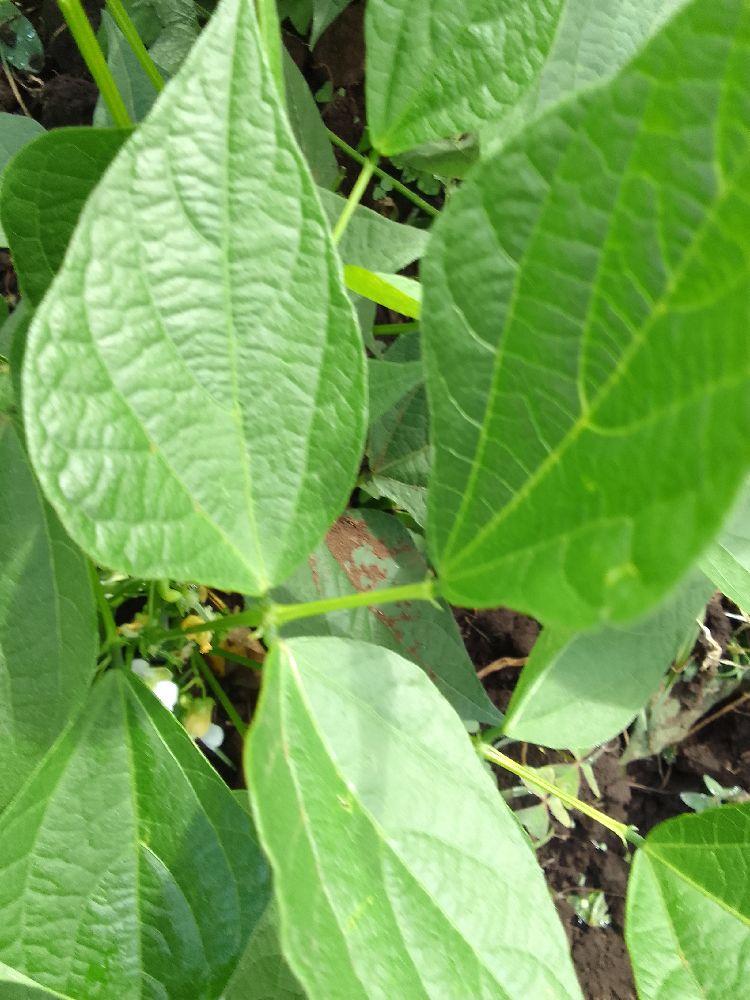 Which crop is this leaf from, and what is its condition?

common bean, healthy
